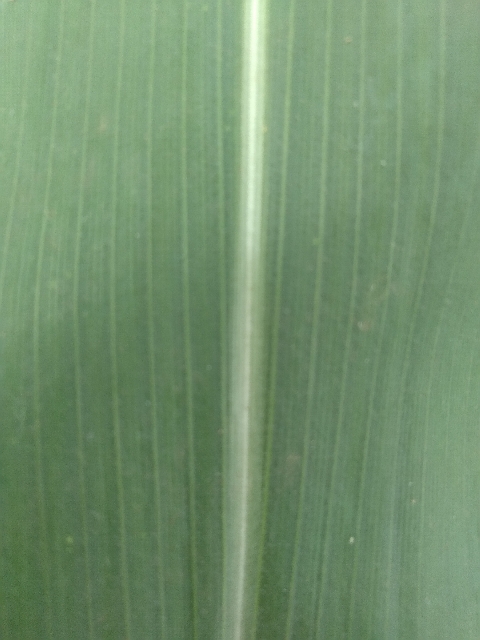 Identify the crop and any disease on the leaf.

maize, healthy
